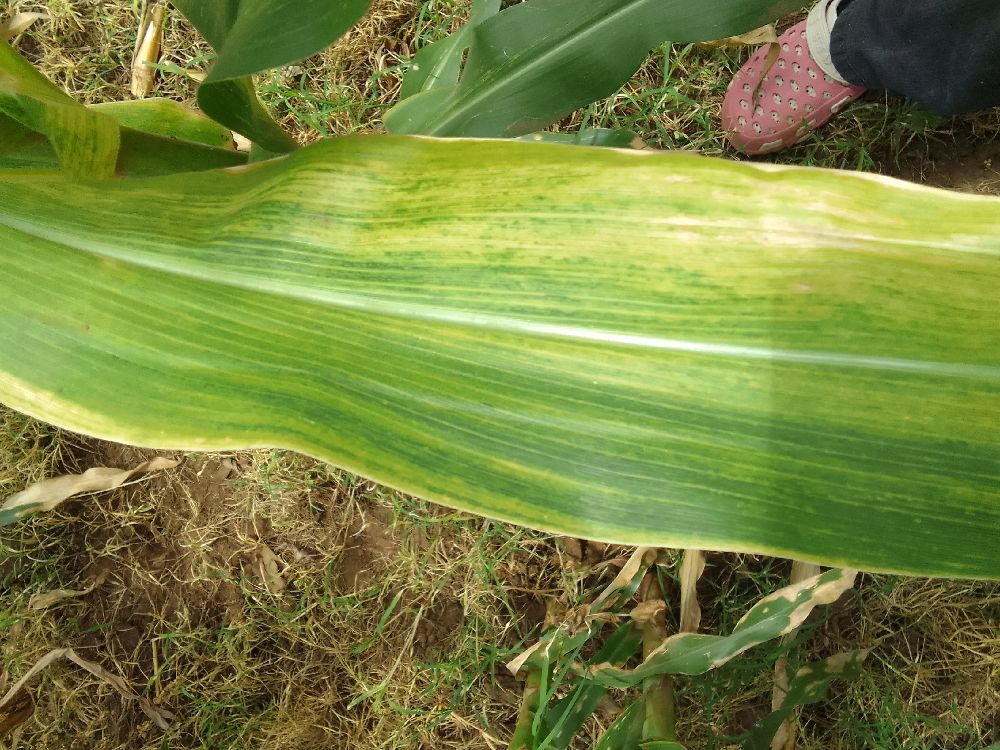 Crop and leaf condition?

maize, maize lethal necrosis
